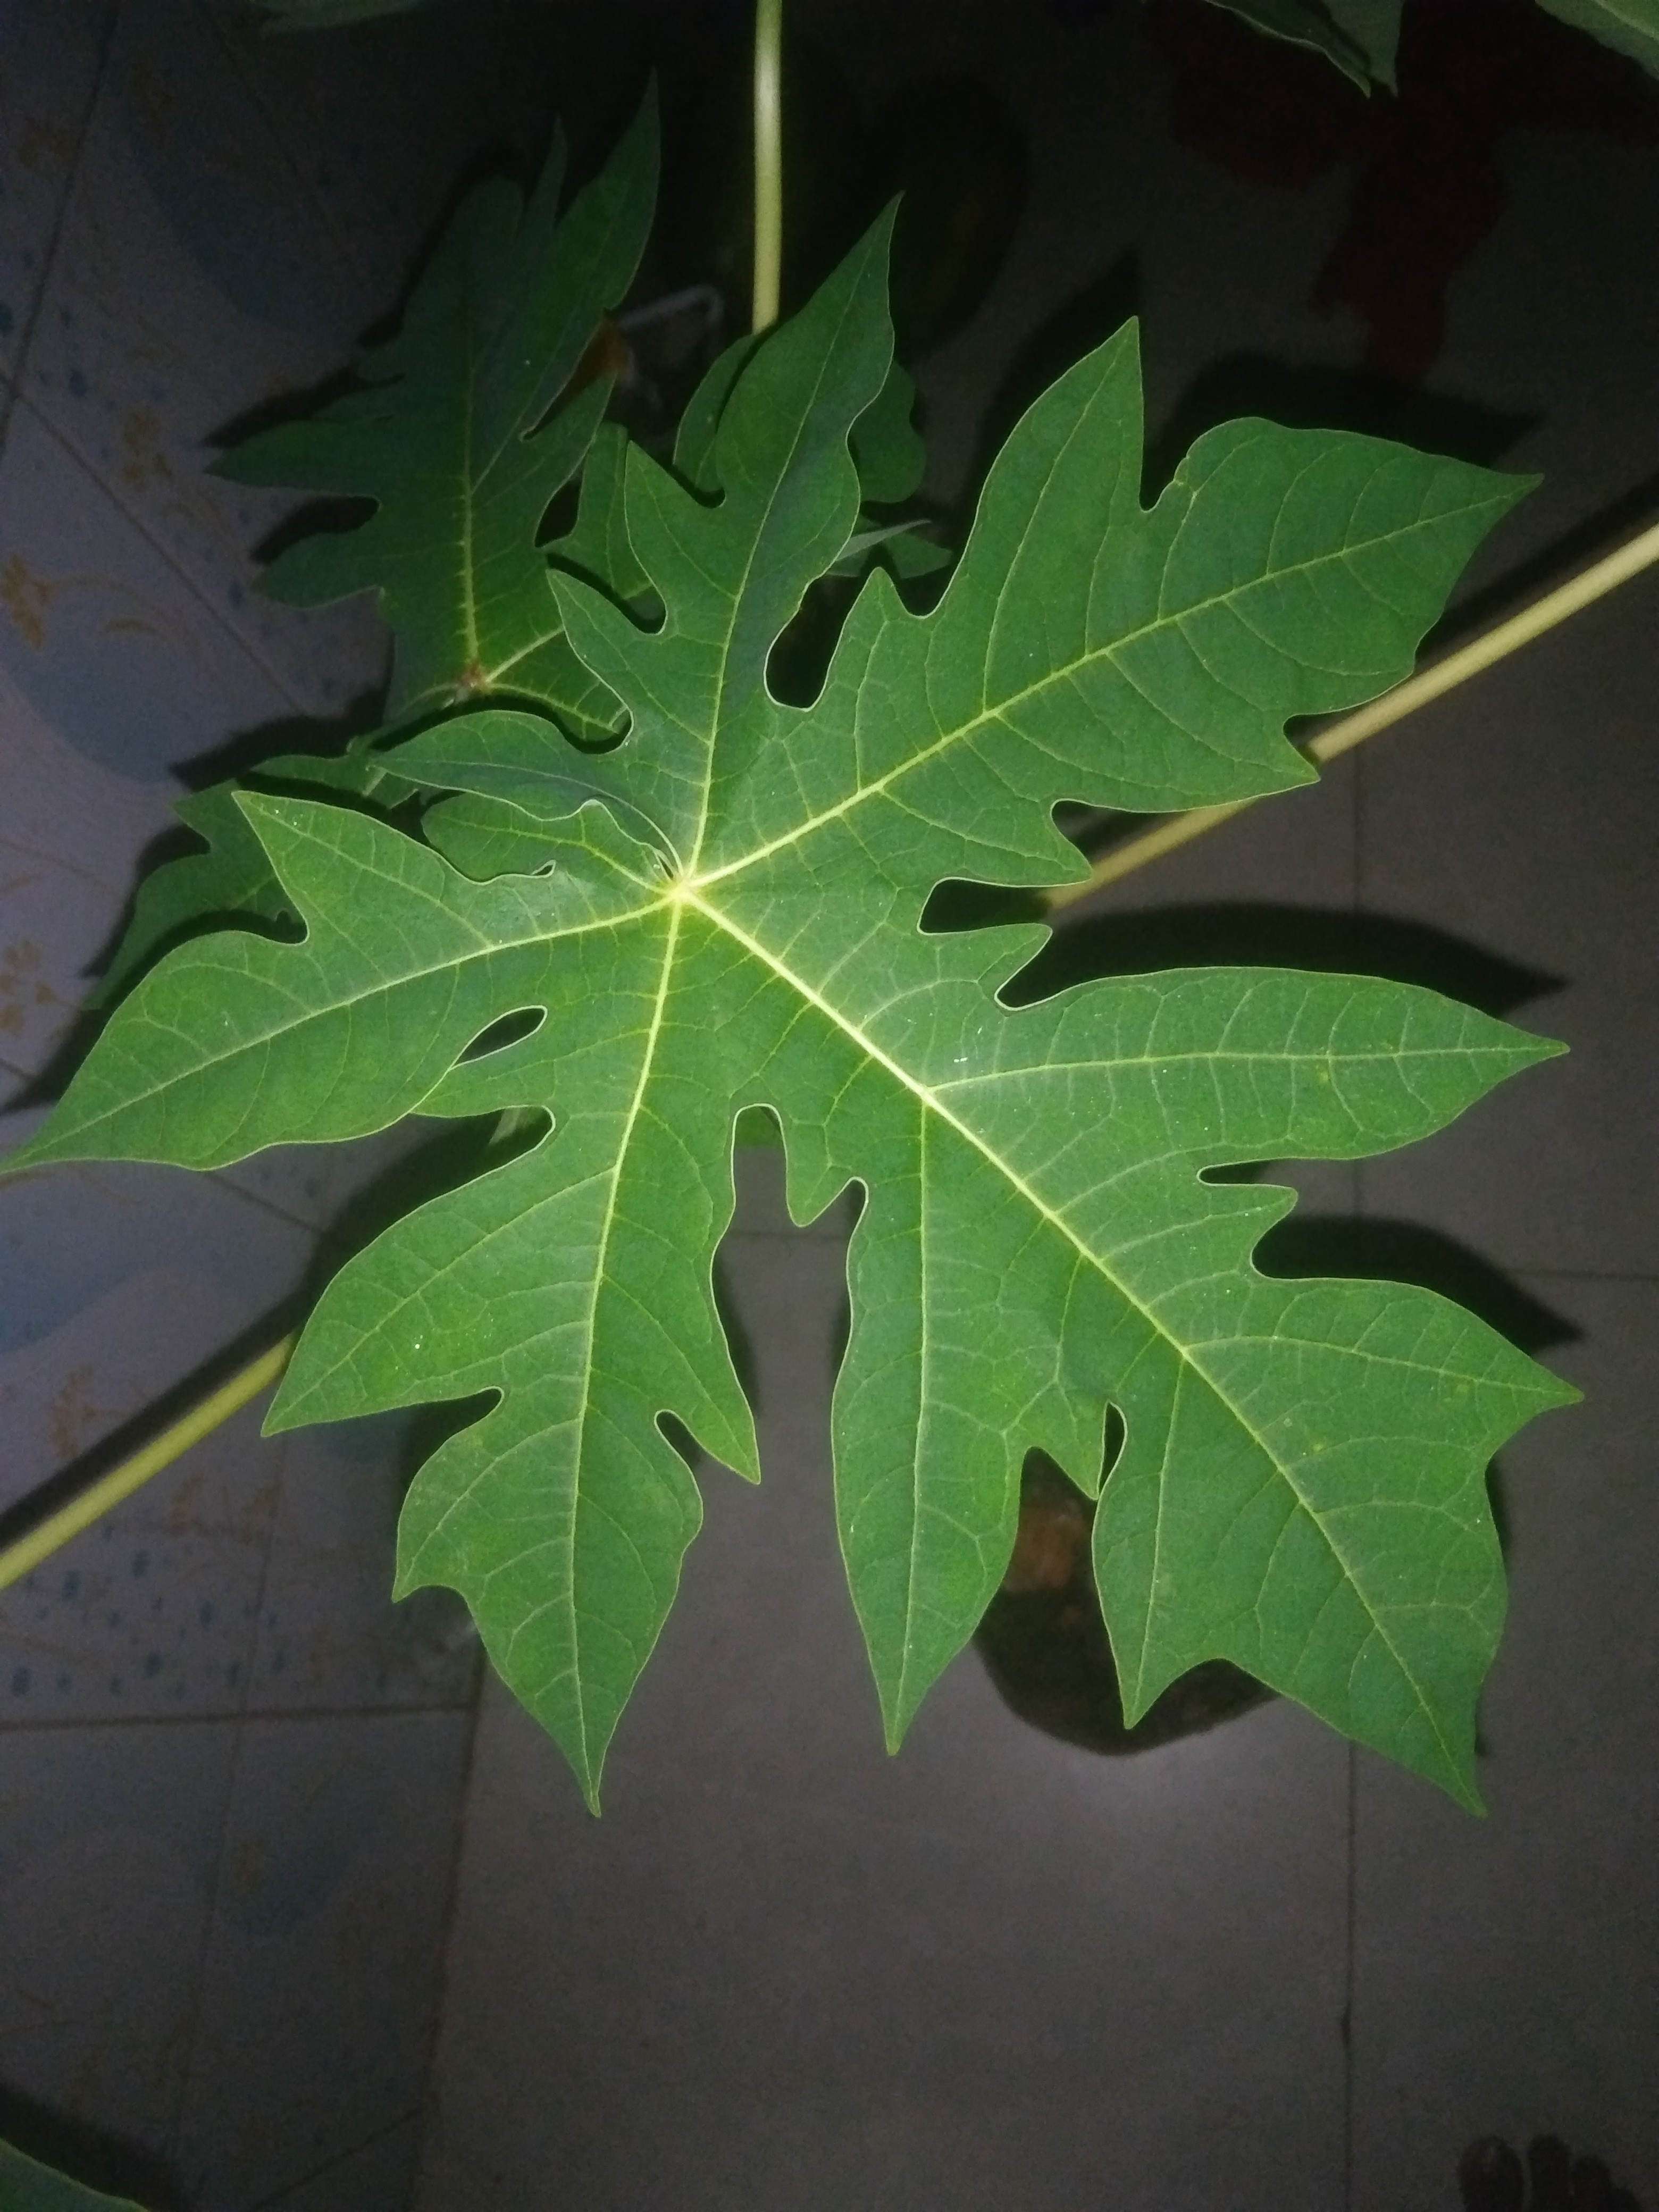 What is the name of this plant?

papaya
